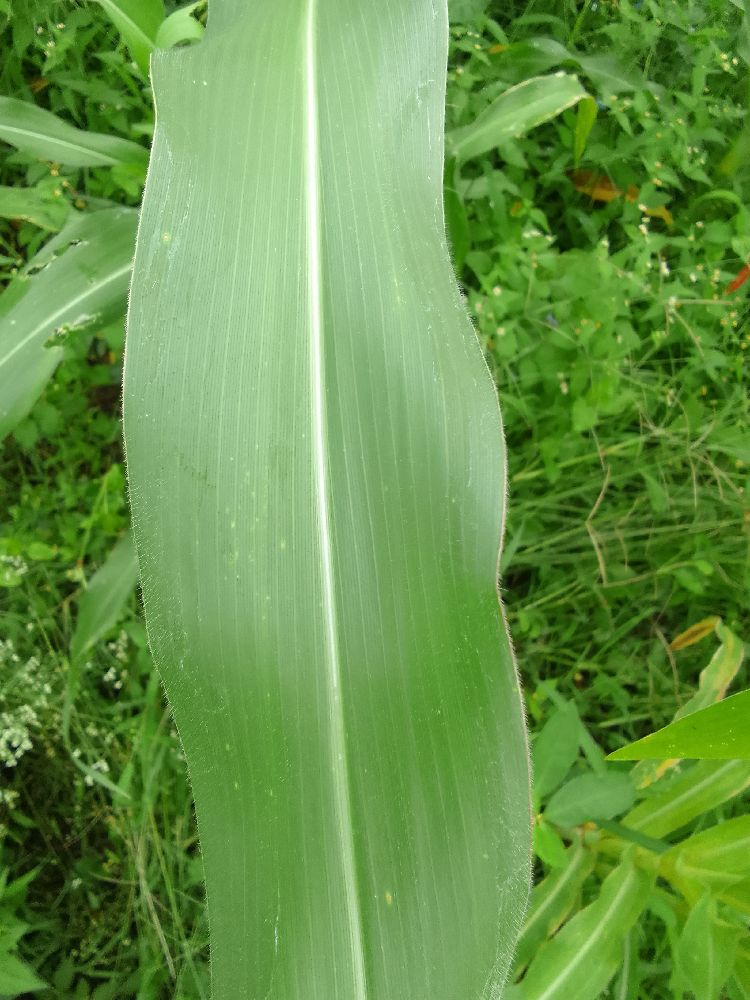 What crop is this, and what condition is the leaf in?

maize, healthy
